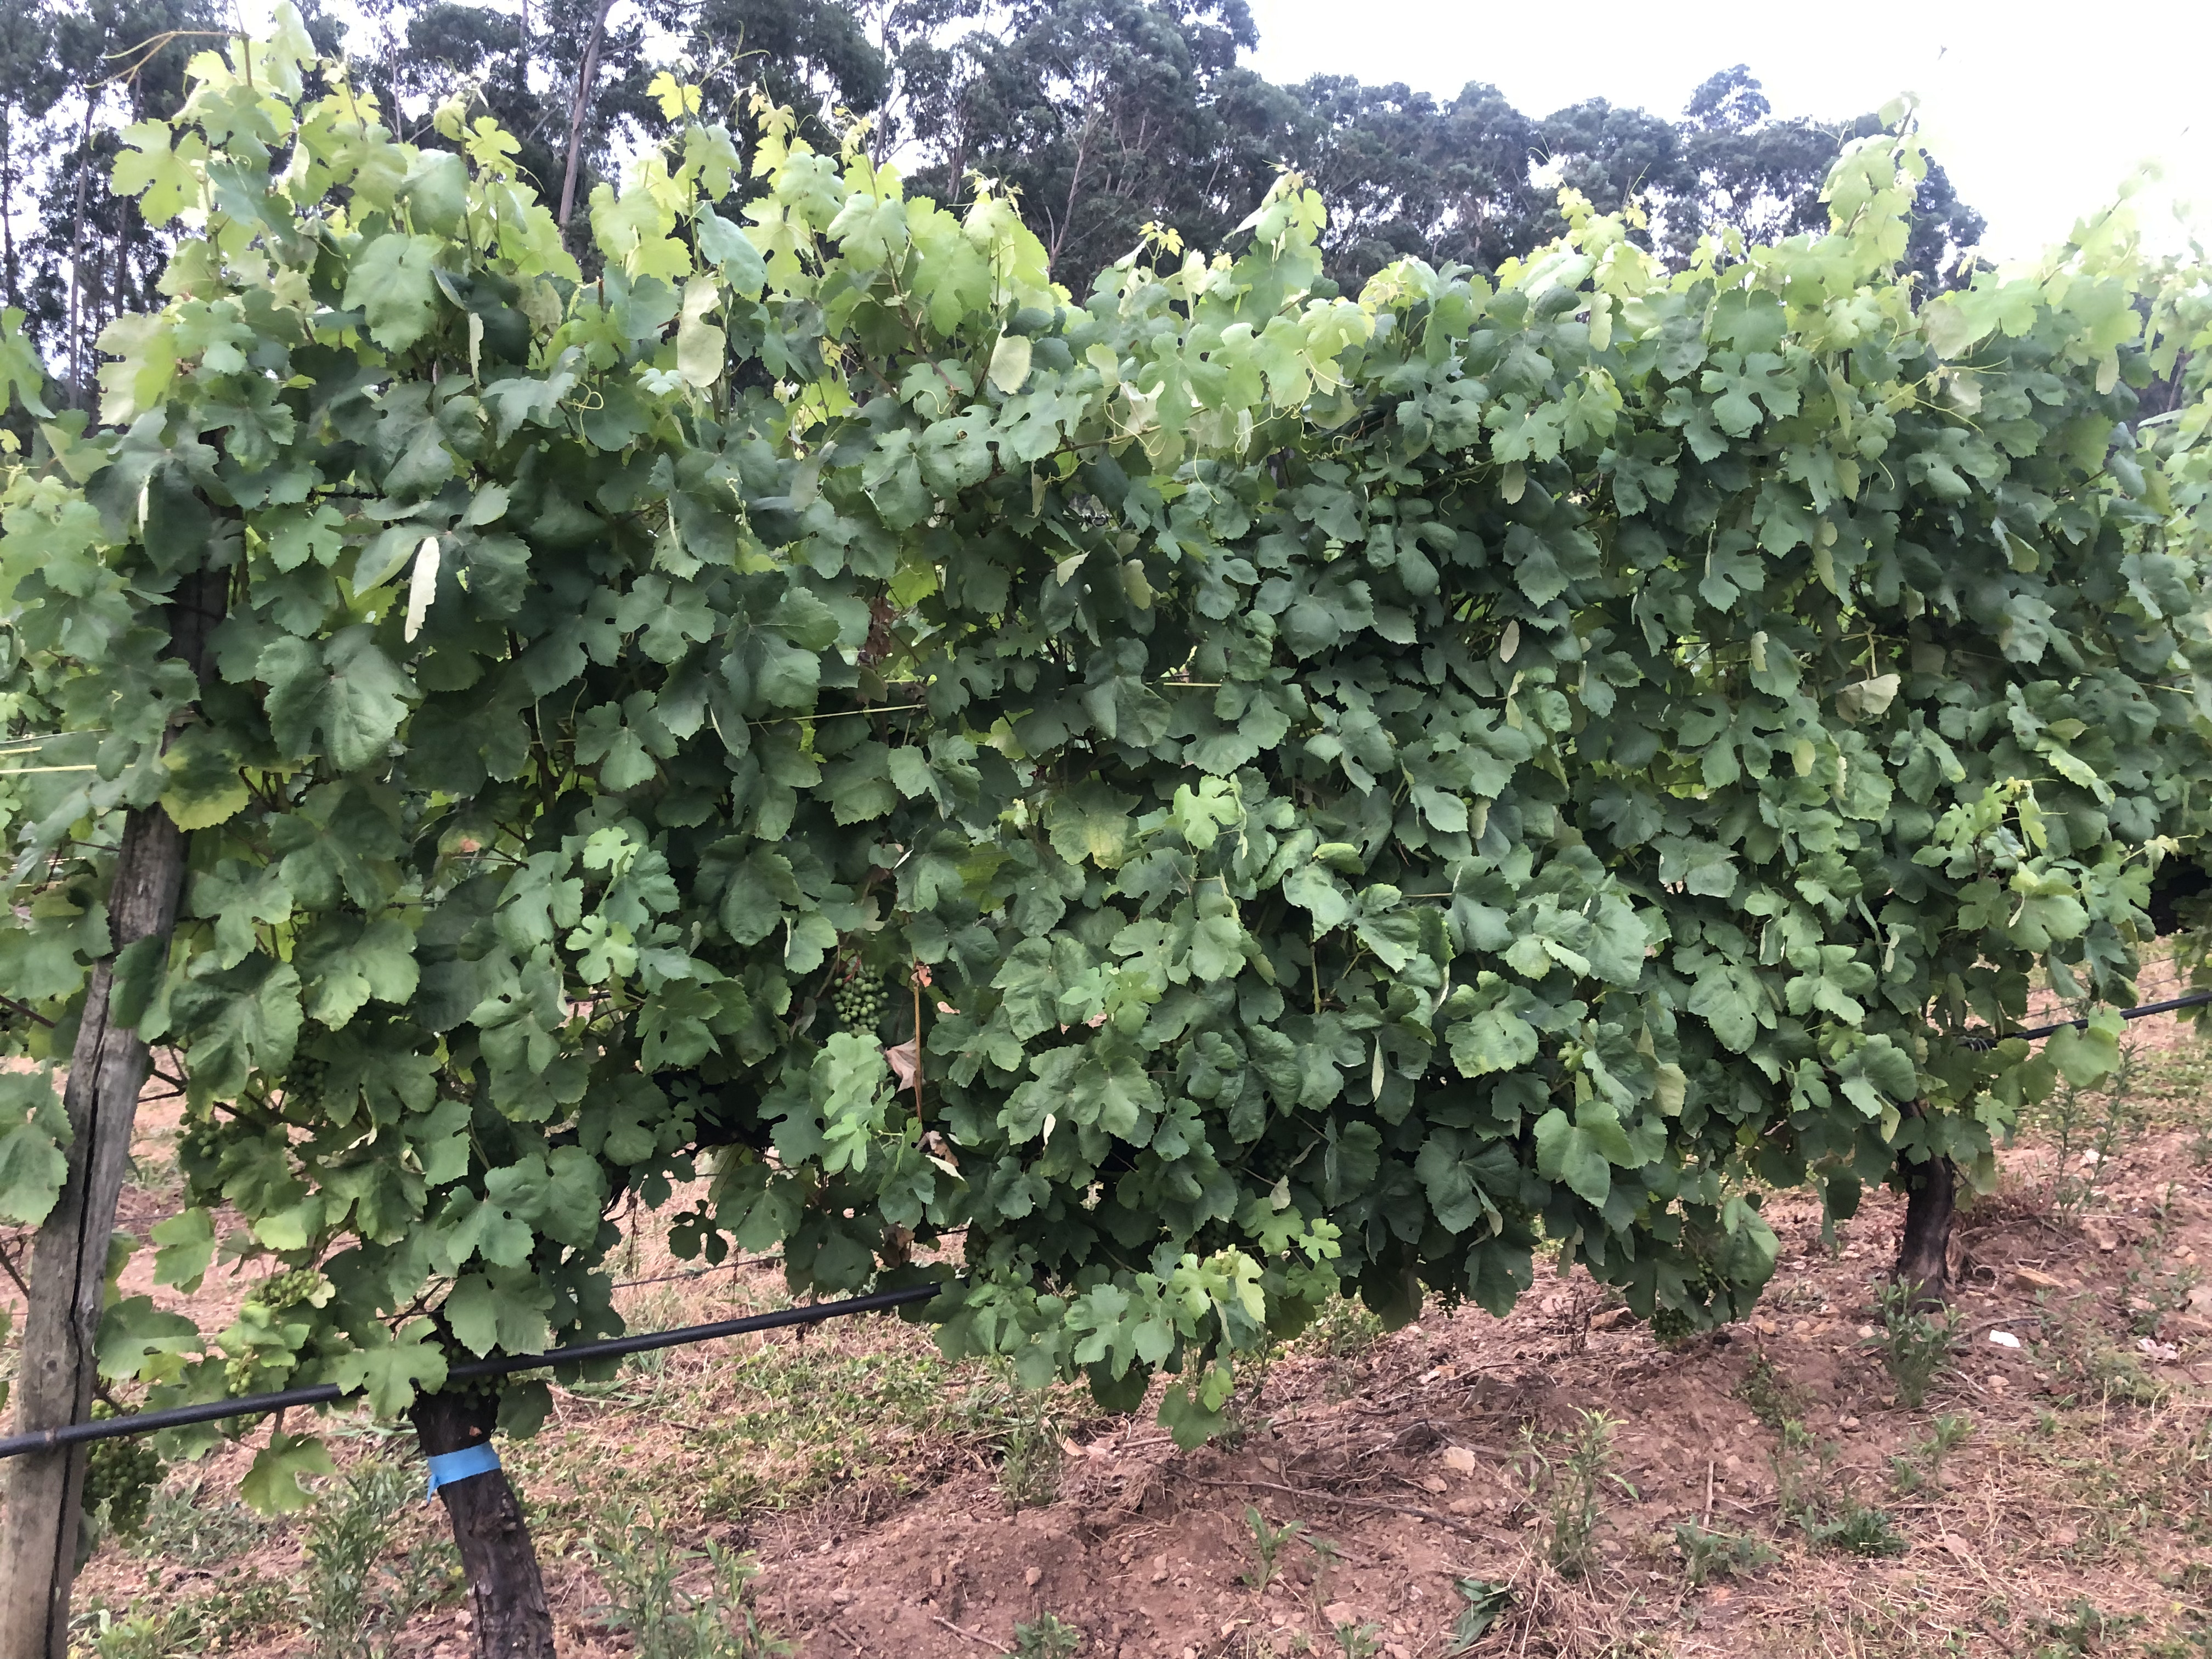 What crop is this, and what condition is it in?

grapevine, not affected by esca disease
